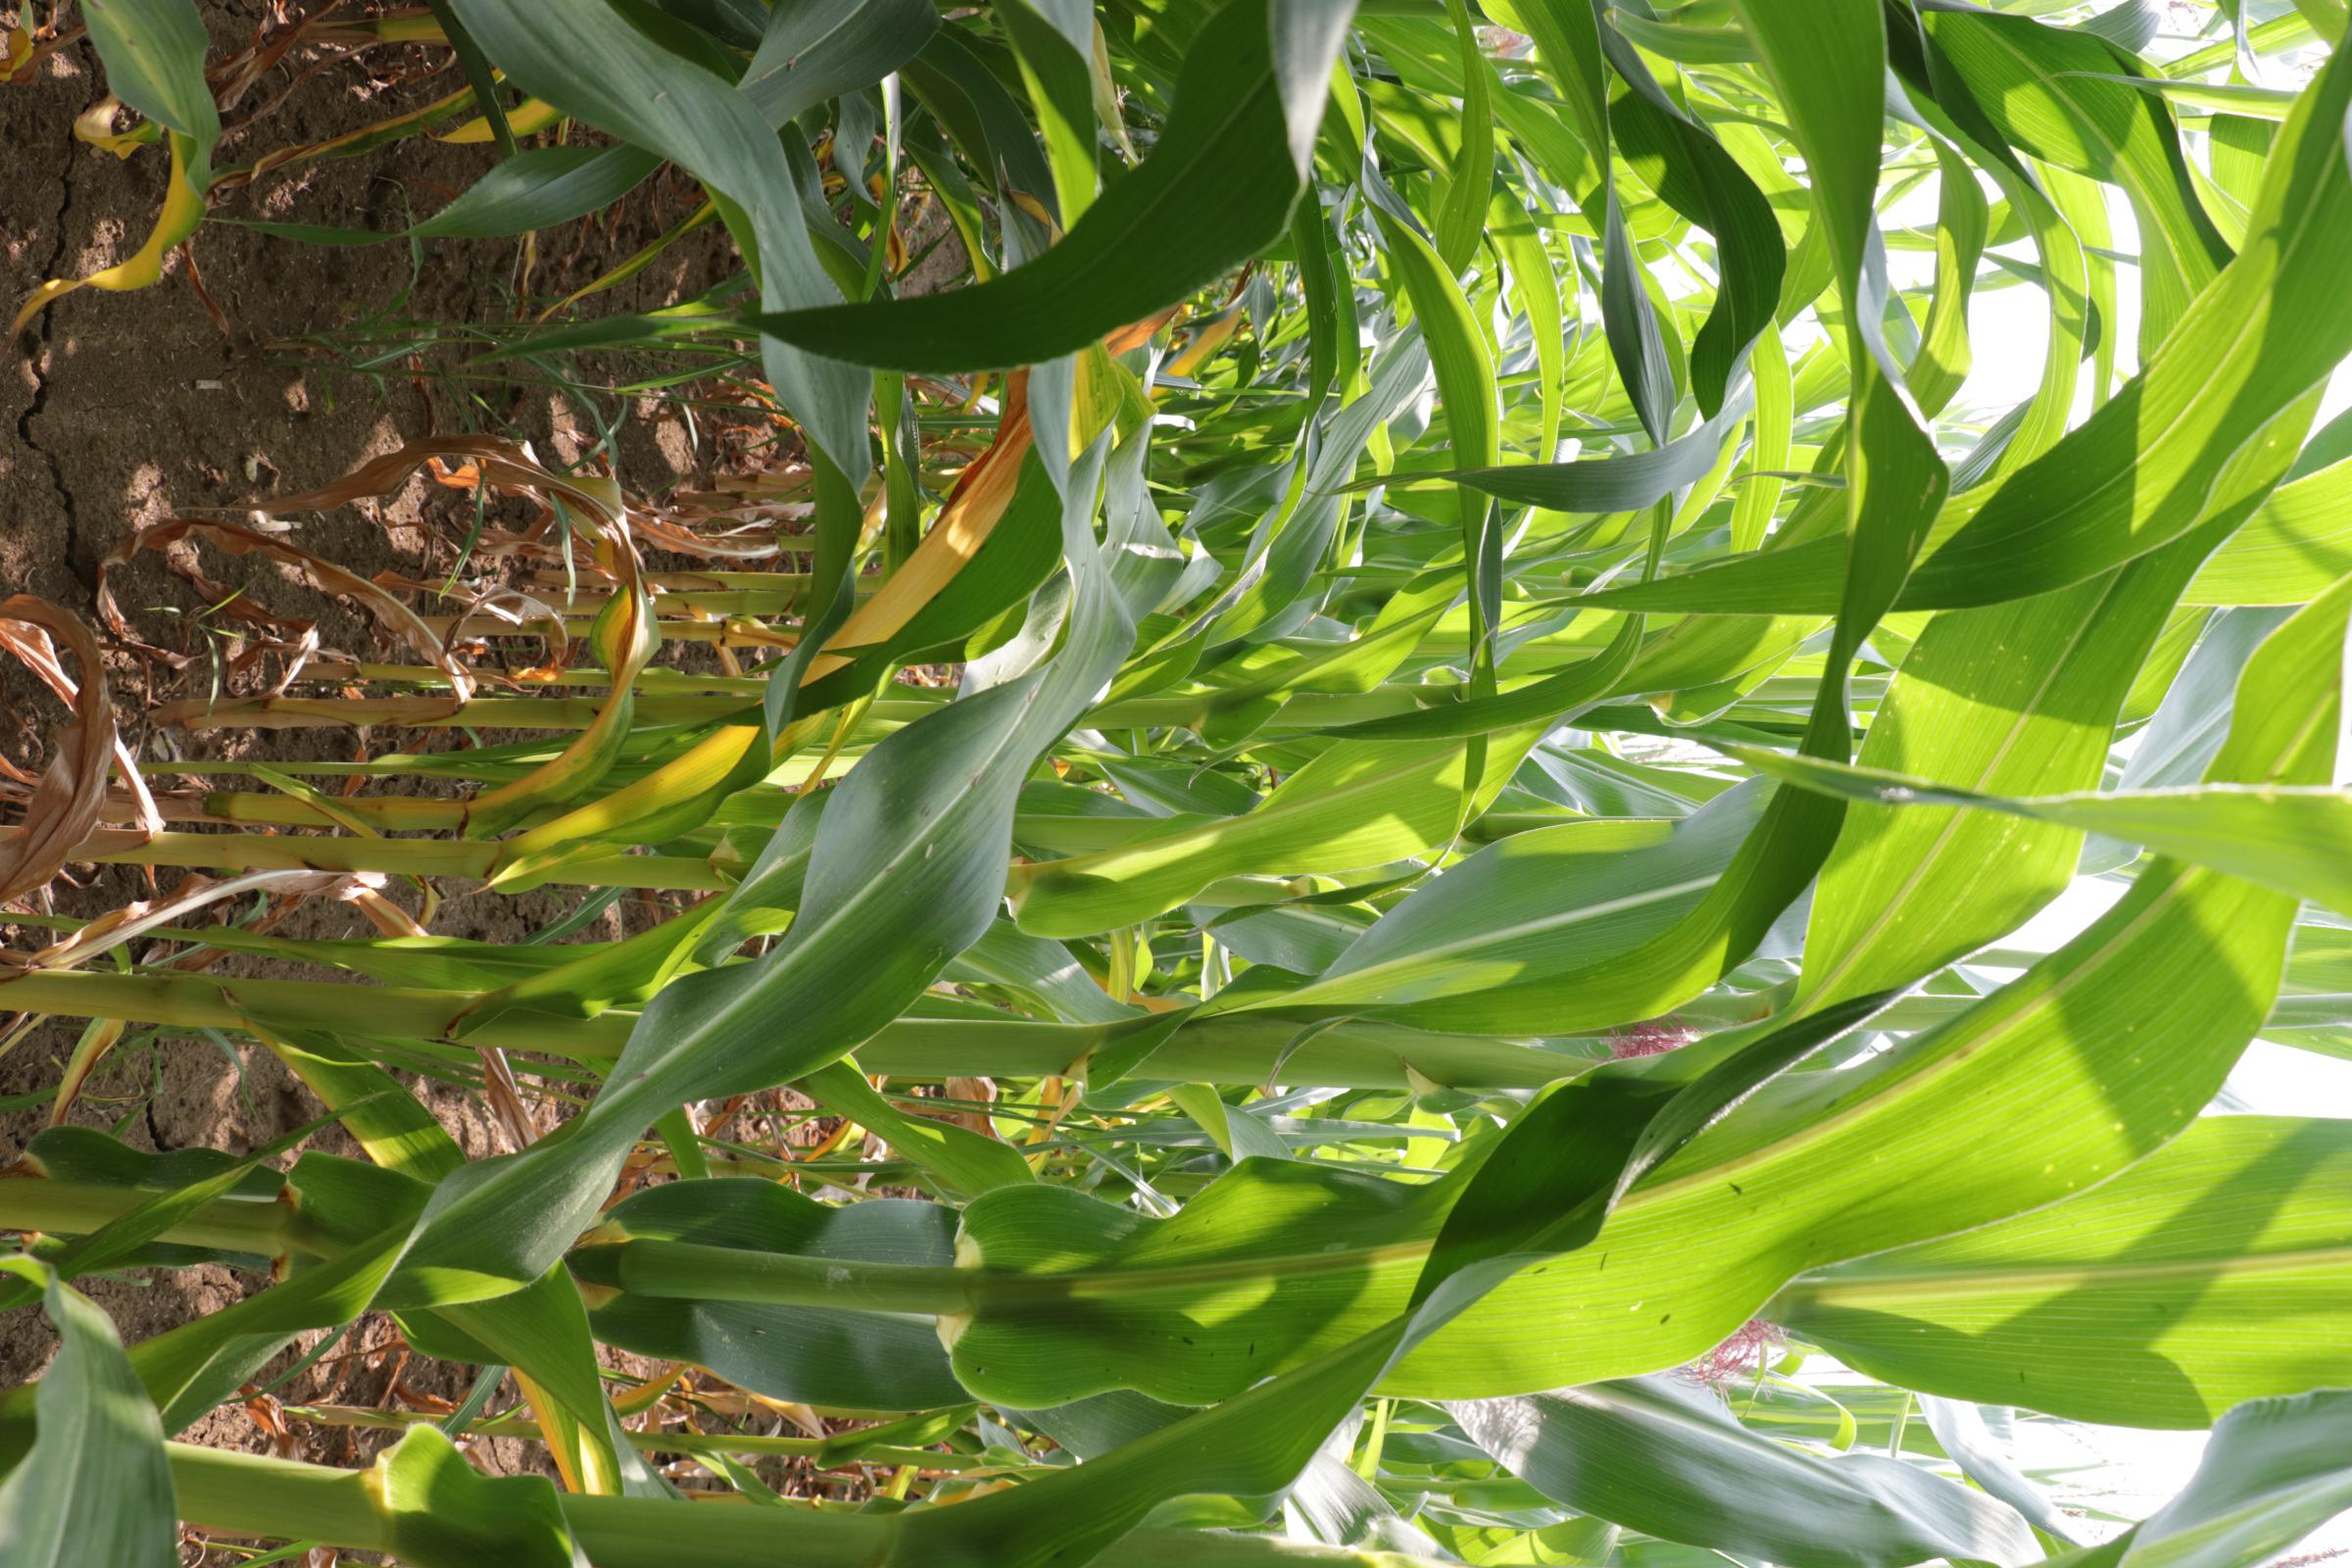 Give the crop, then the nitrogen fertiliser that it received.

maize, no added nitrogen
